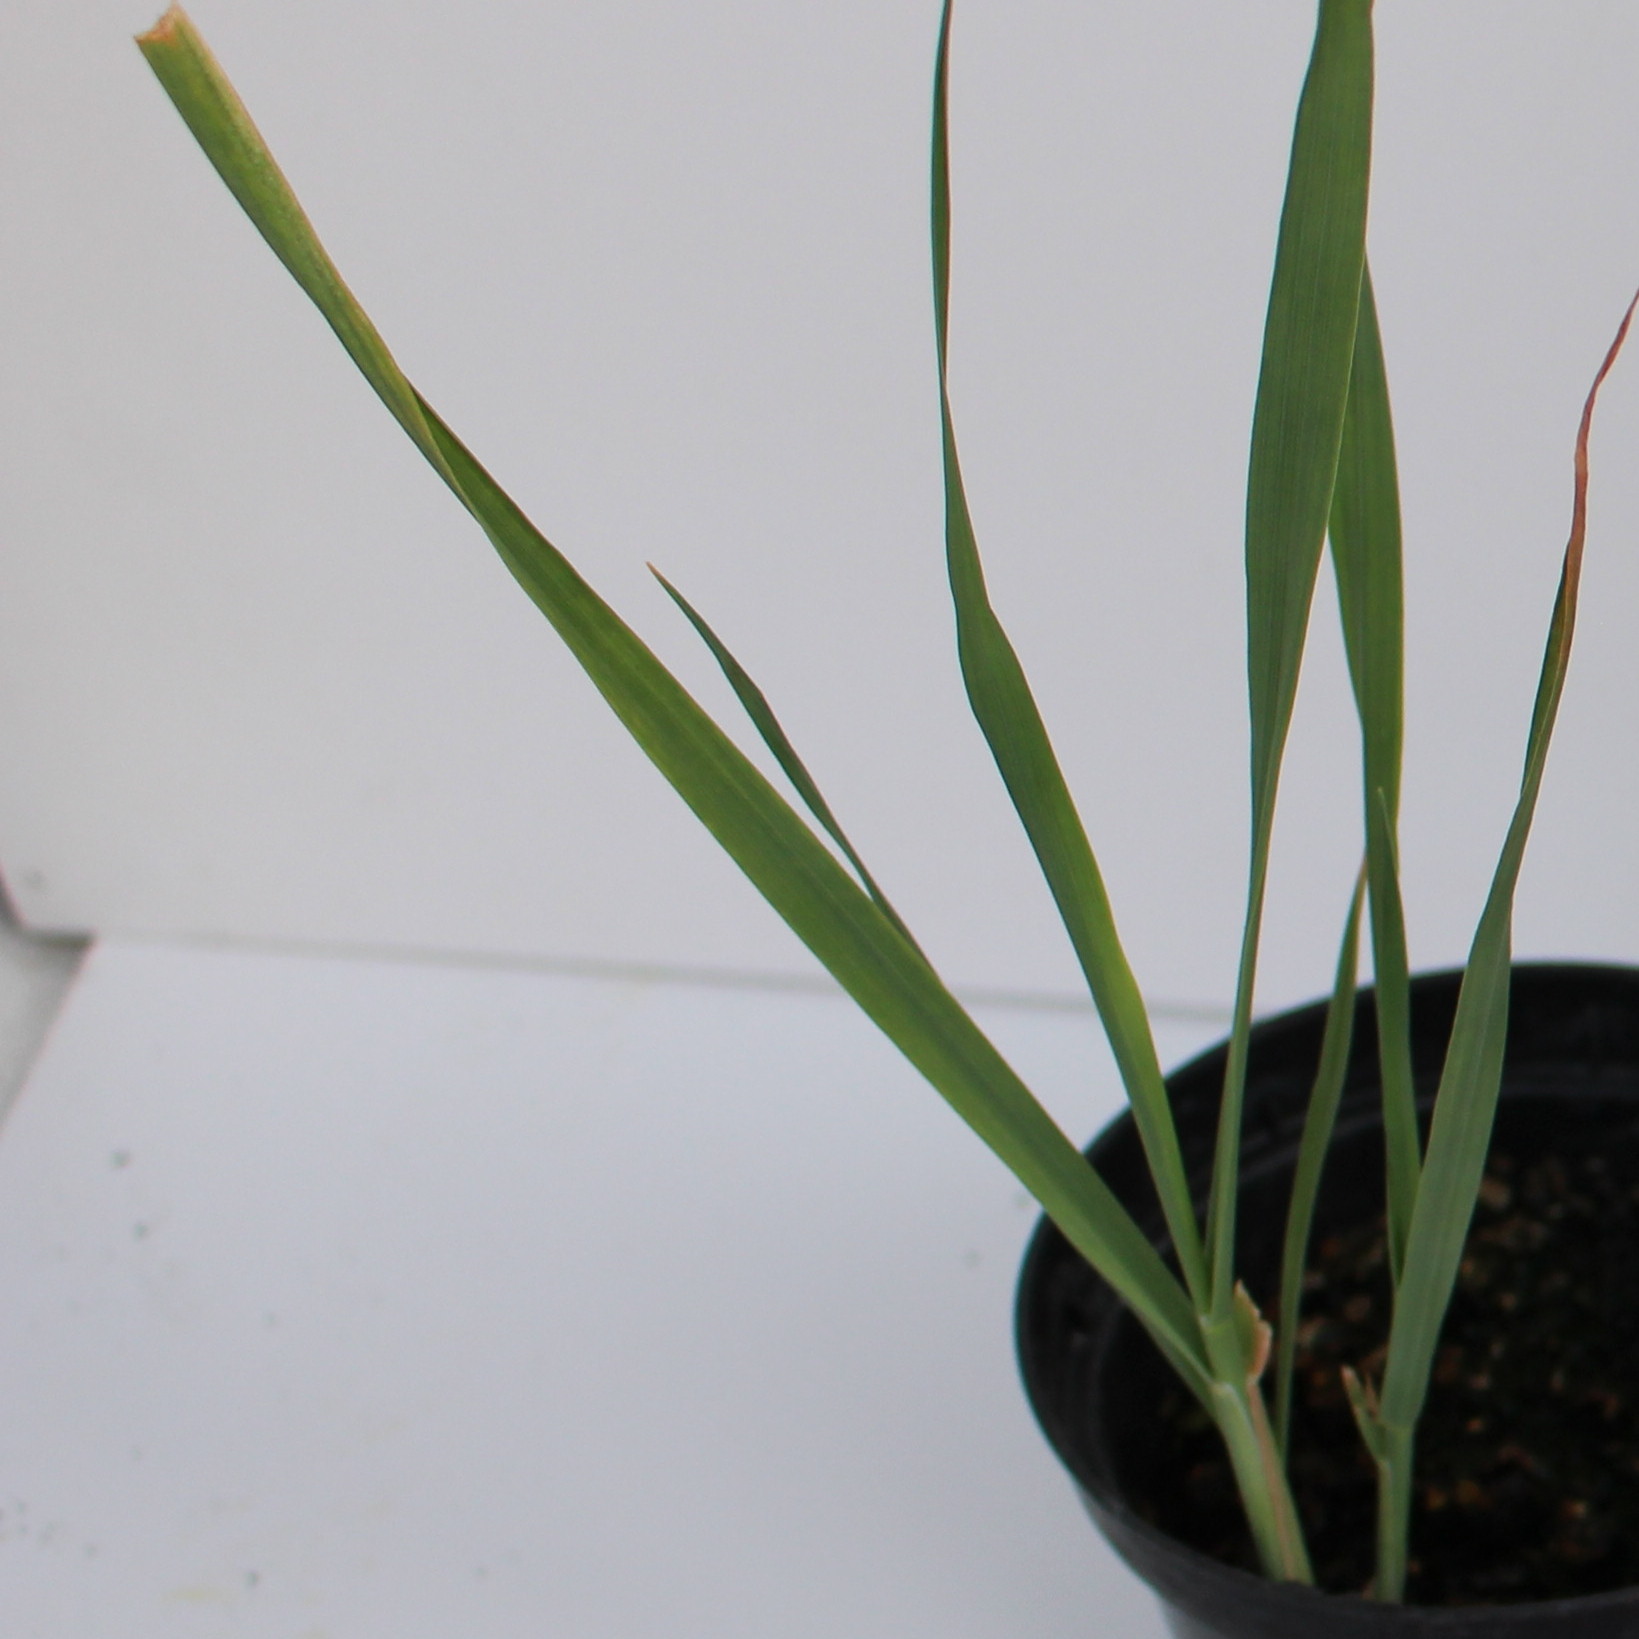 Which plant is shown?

Avena sterilis
